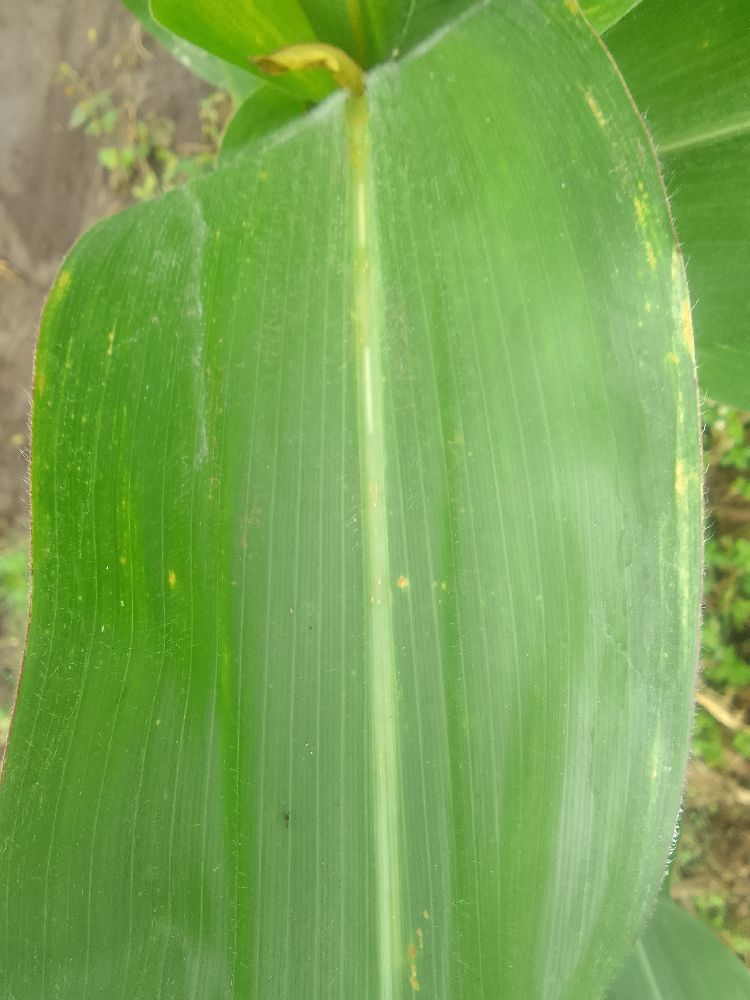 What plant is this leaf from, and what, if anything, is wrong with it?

maize, healthy
